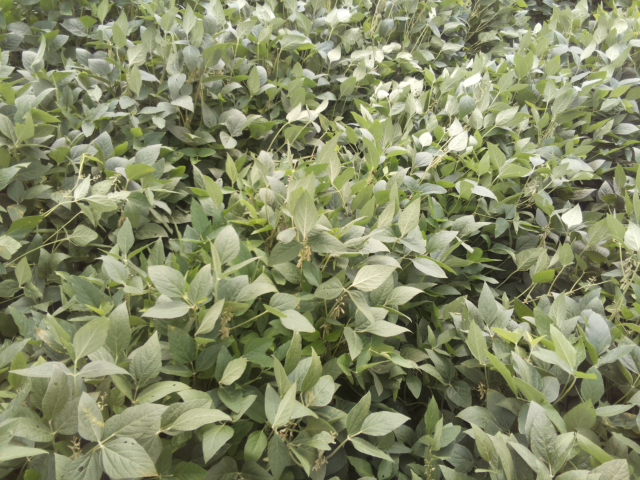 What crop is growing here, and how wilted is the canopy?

soybean, slight leaflet or petiole turgor loss in upper canopy
